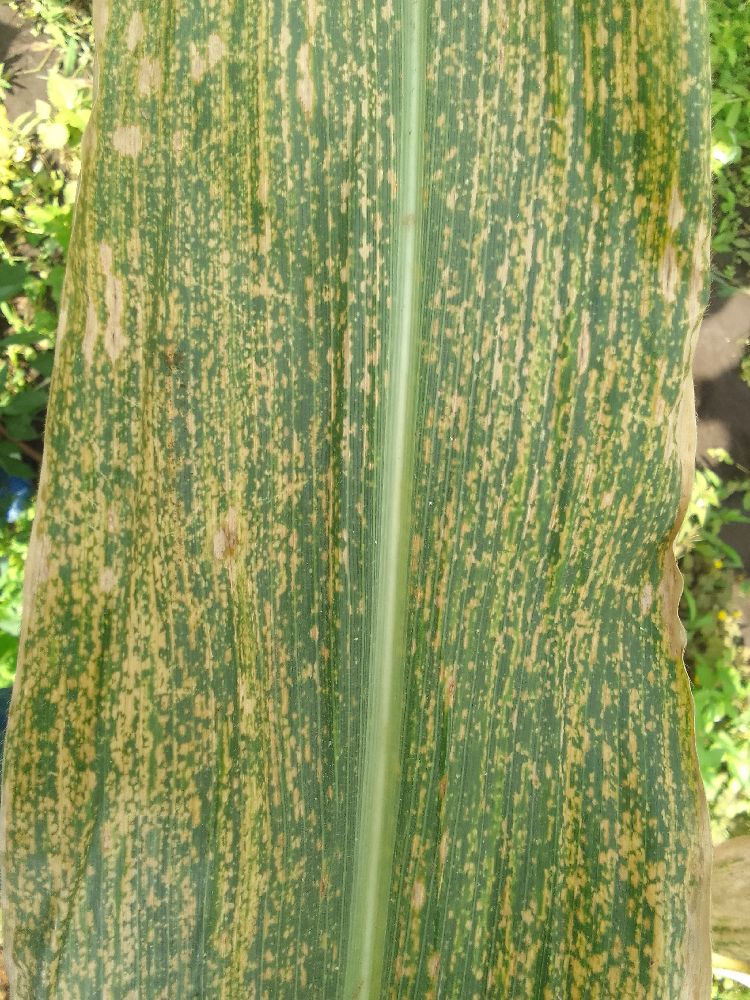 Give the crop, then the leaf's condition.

maize, maize lethal necrosis
